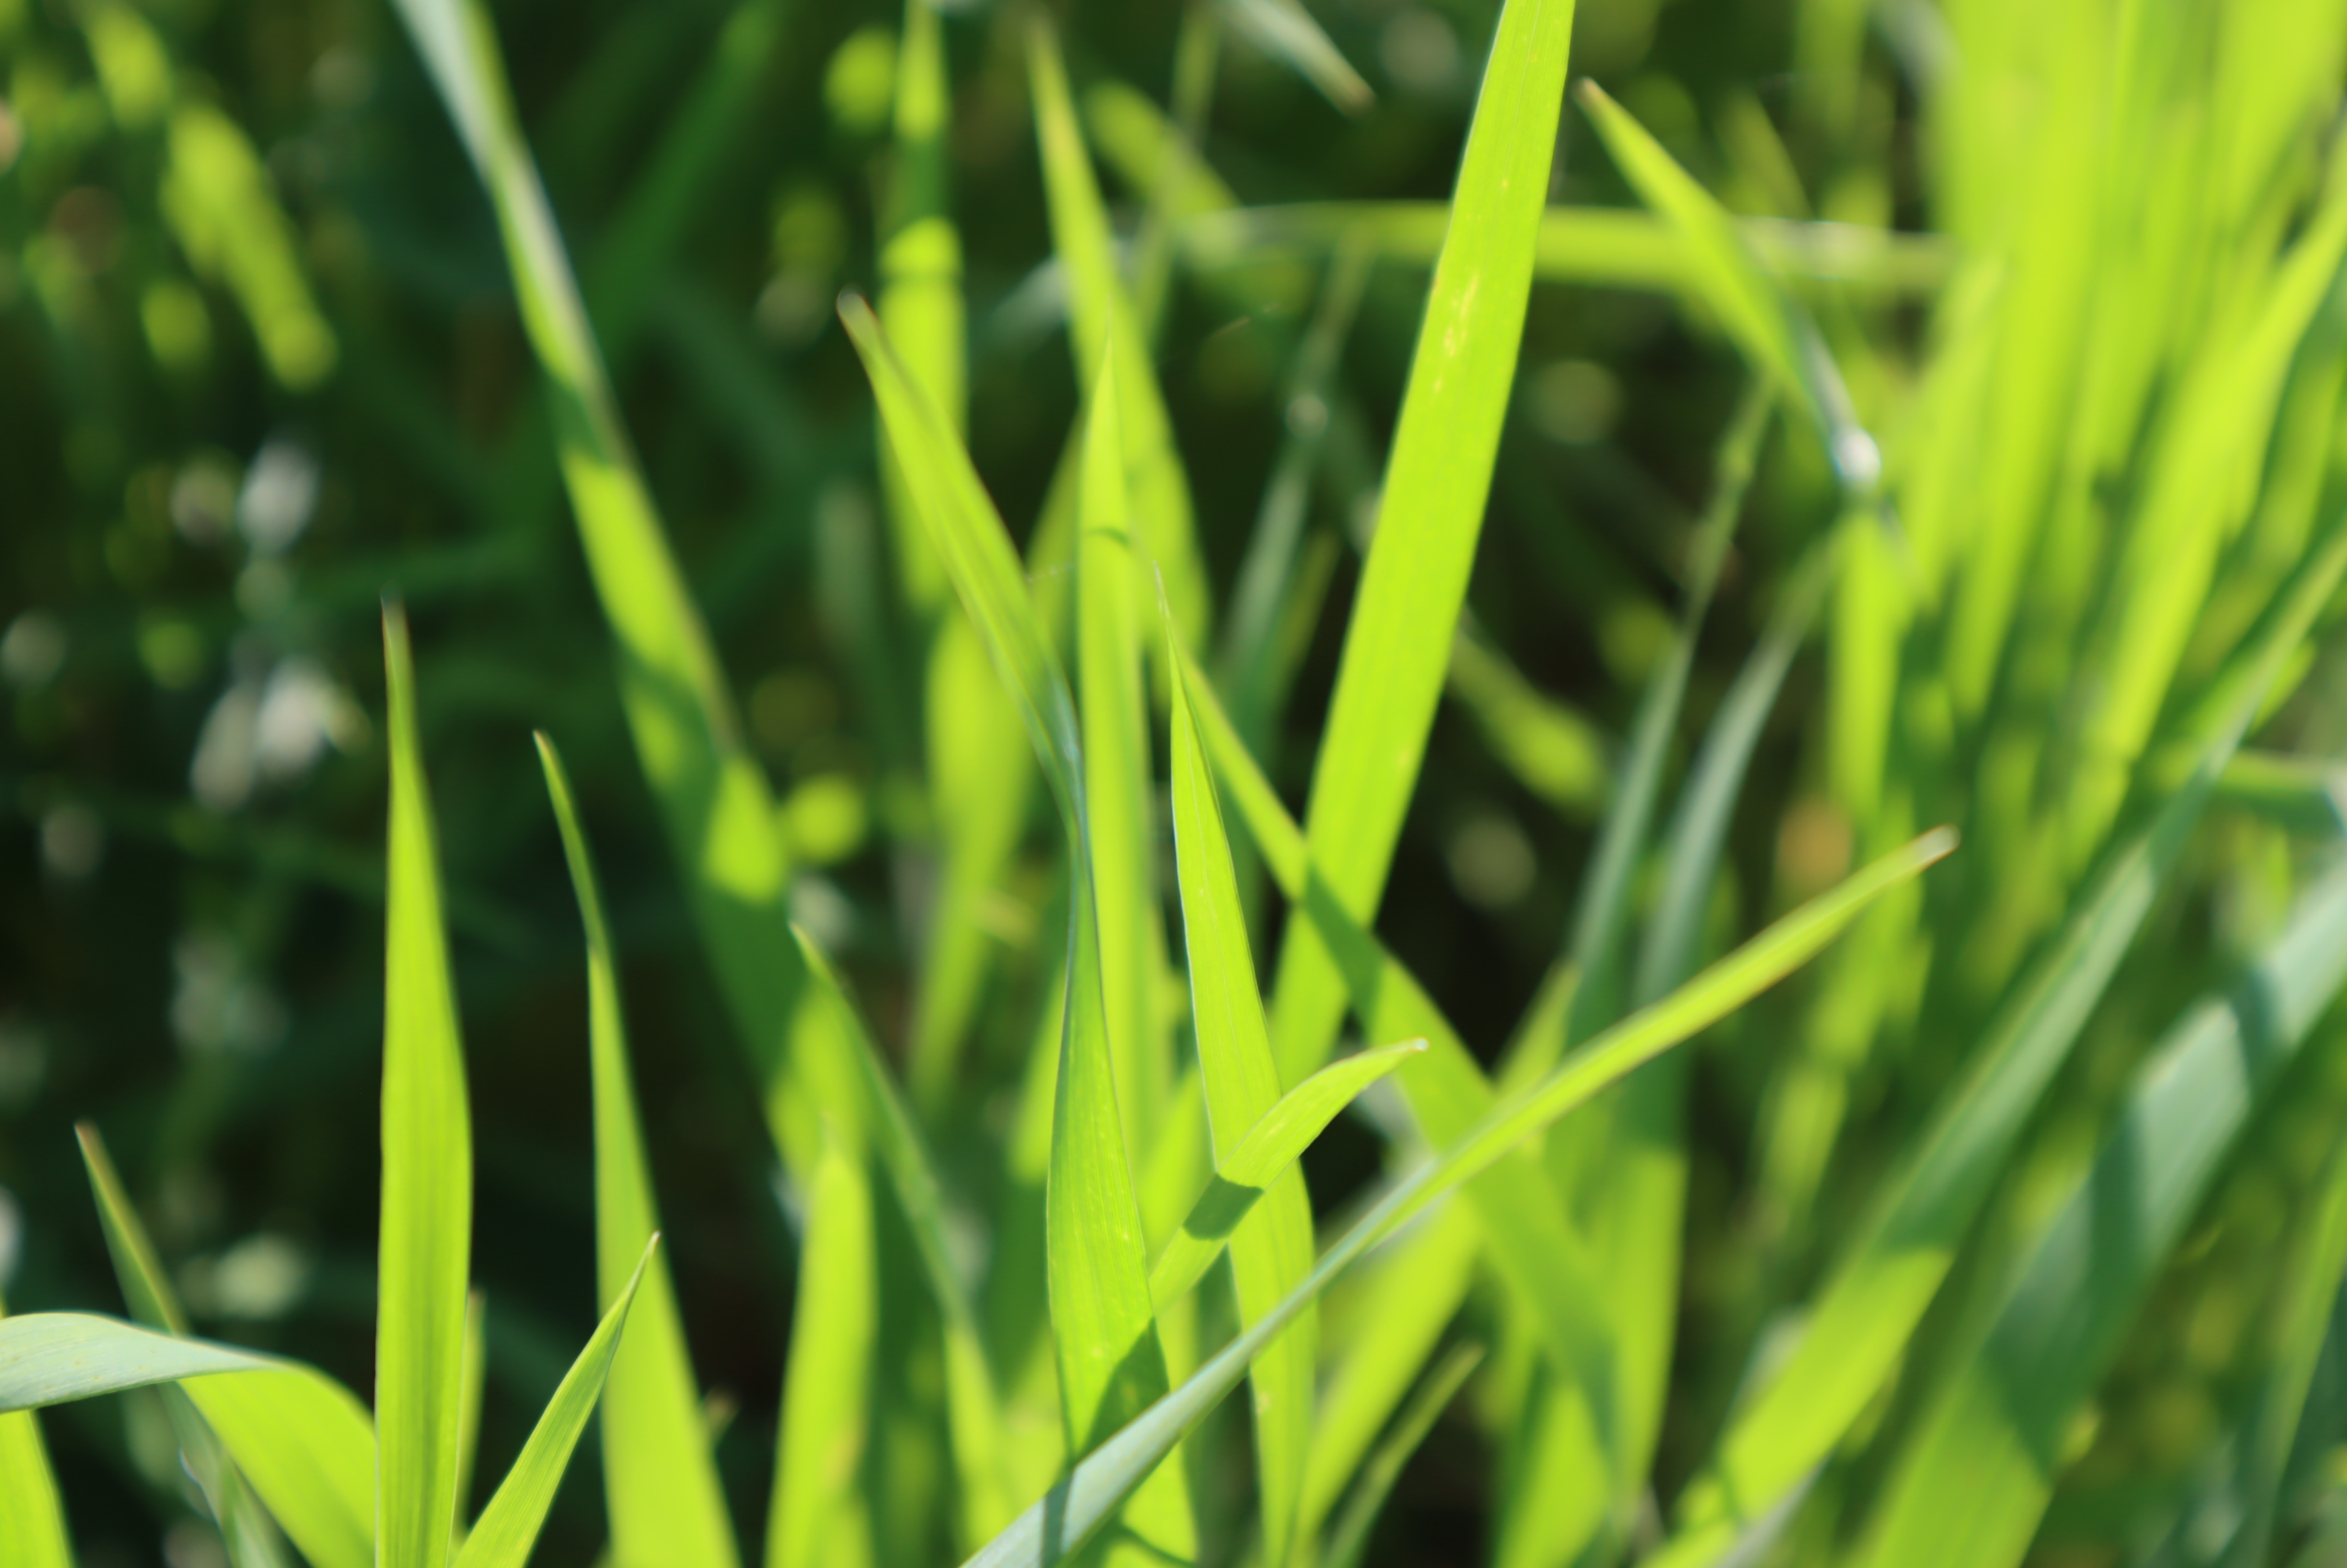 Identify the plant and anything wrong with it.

emmer, healthy
